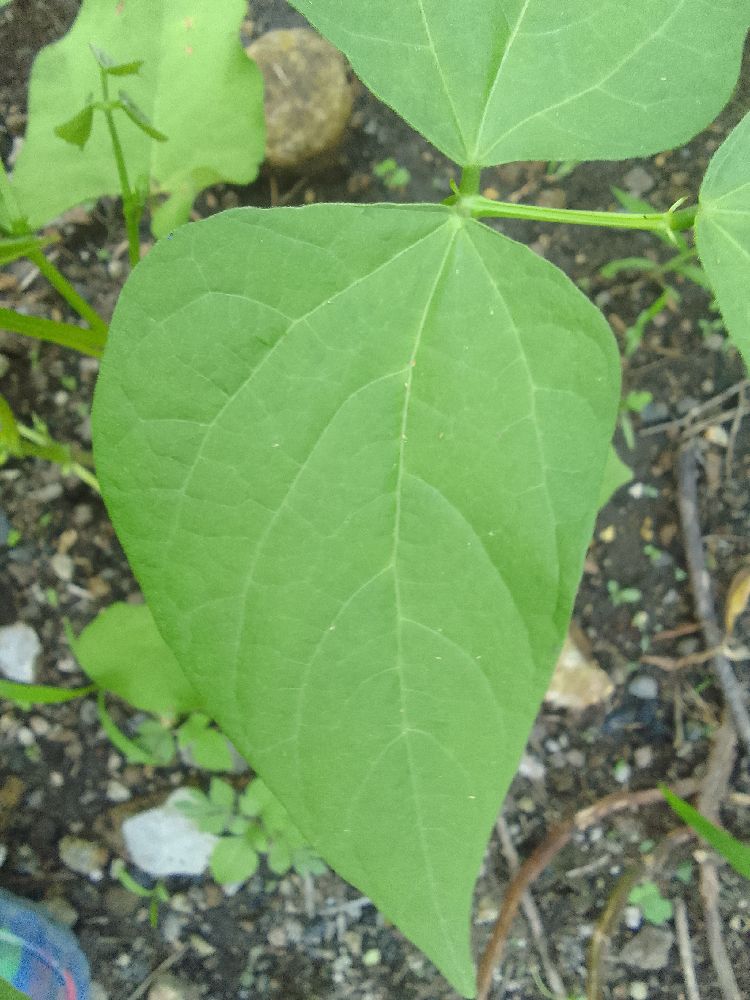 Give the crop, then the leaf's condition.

common bean, healthy
